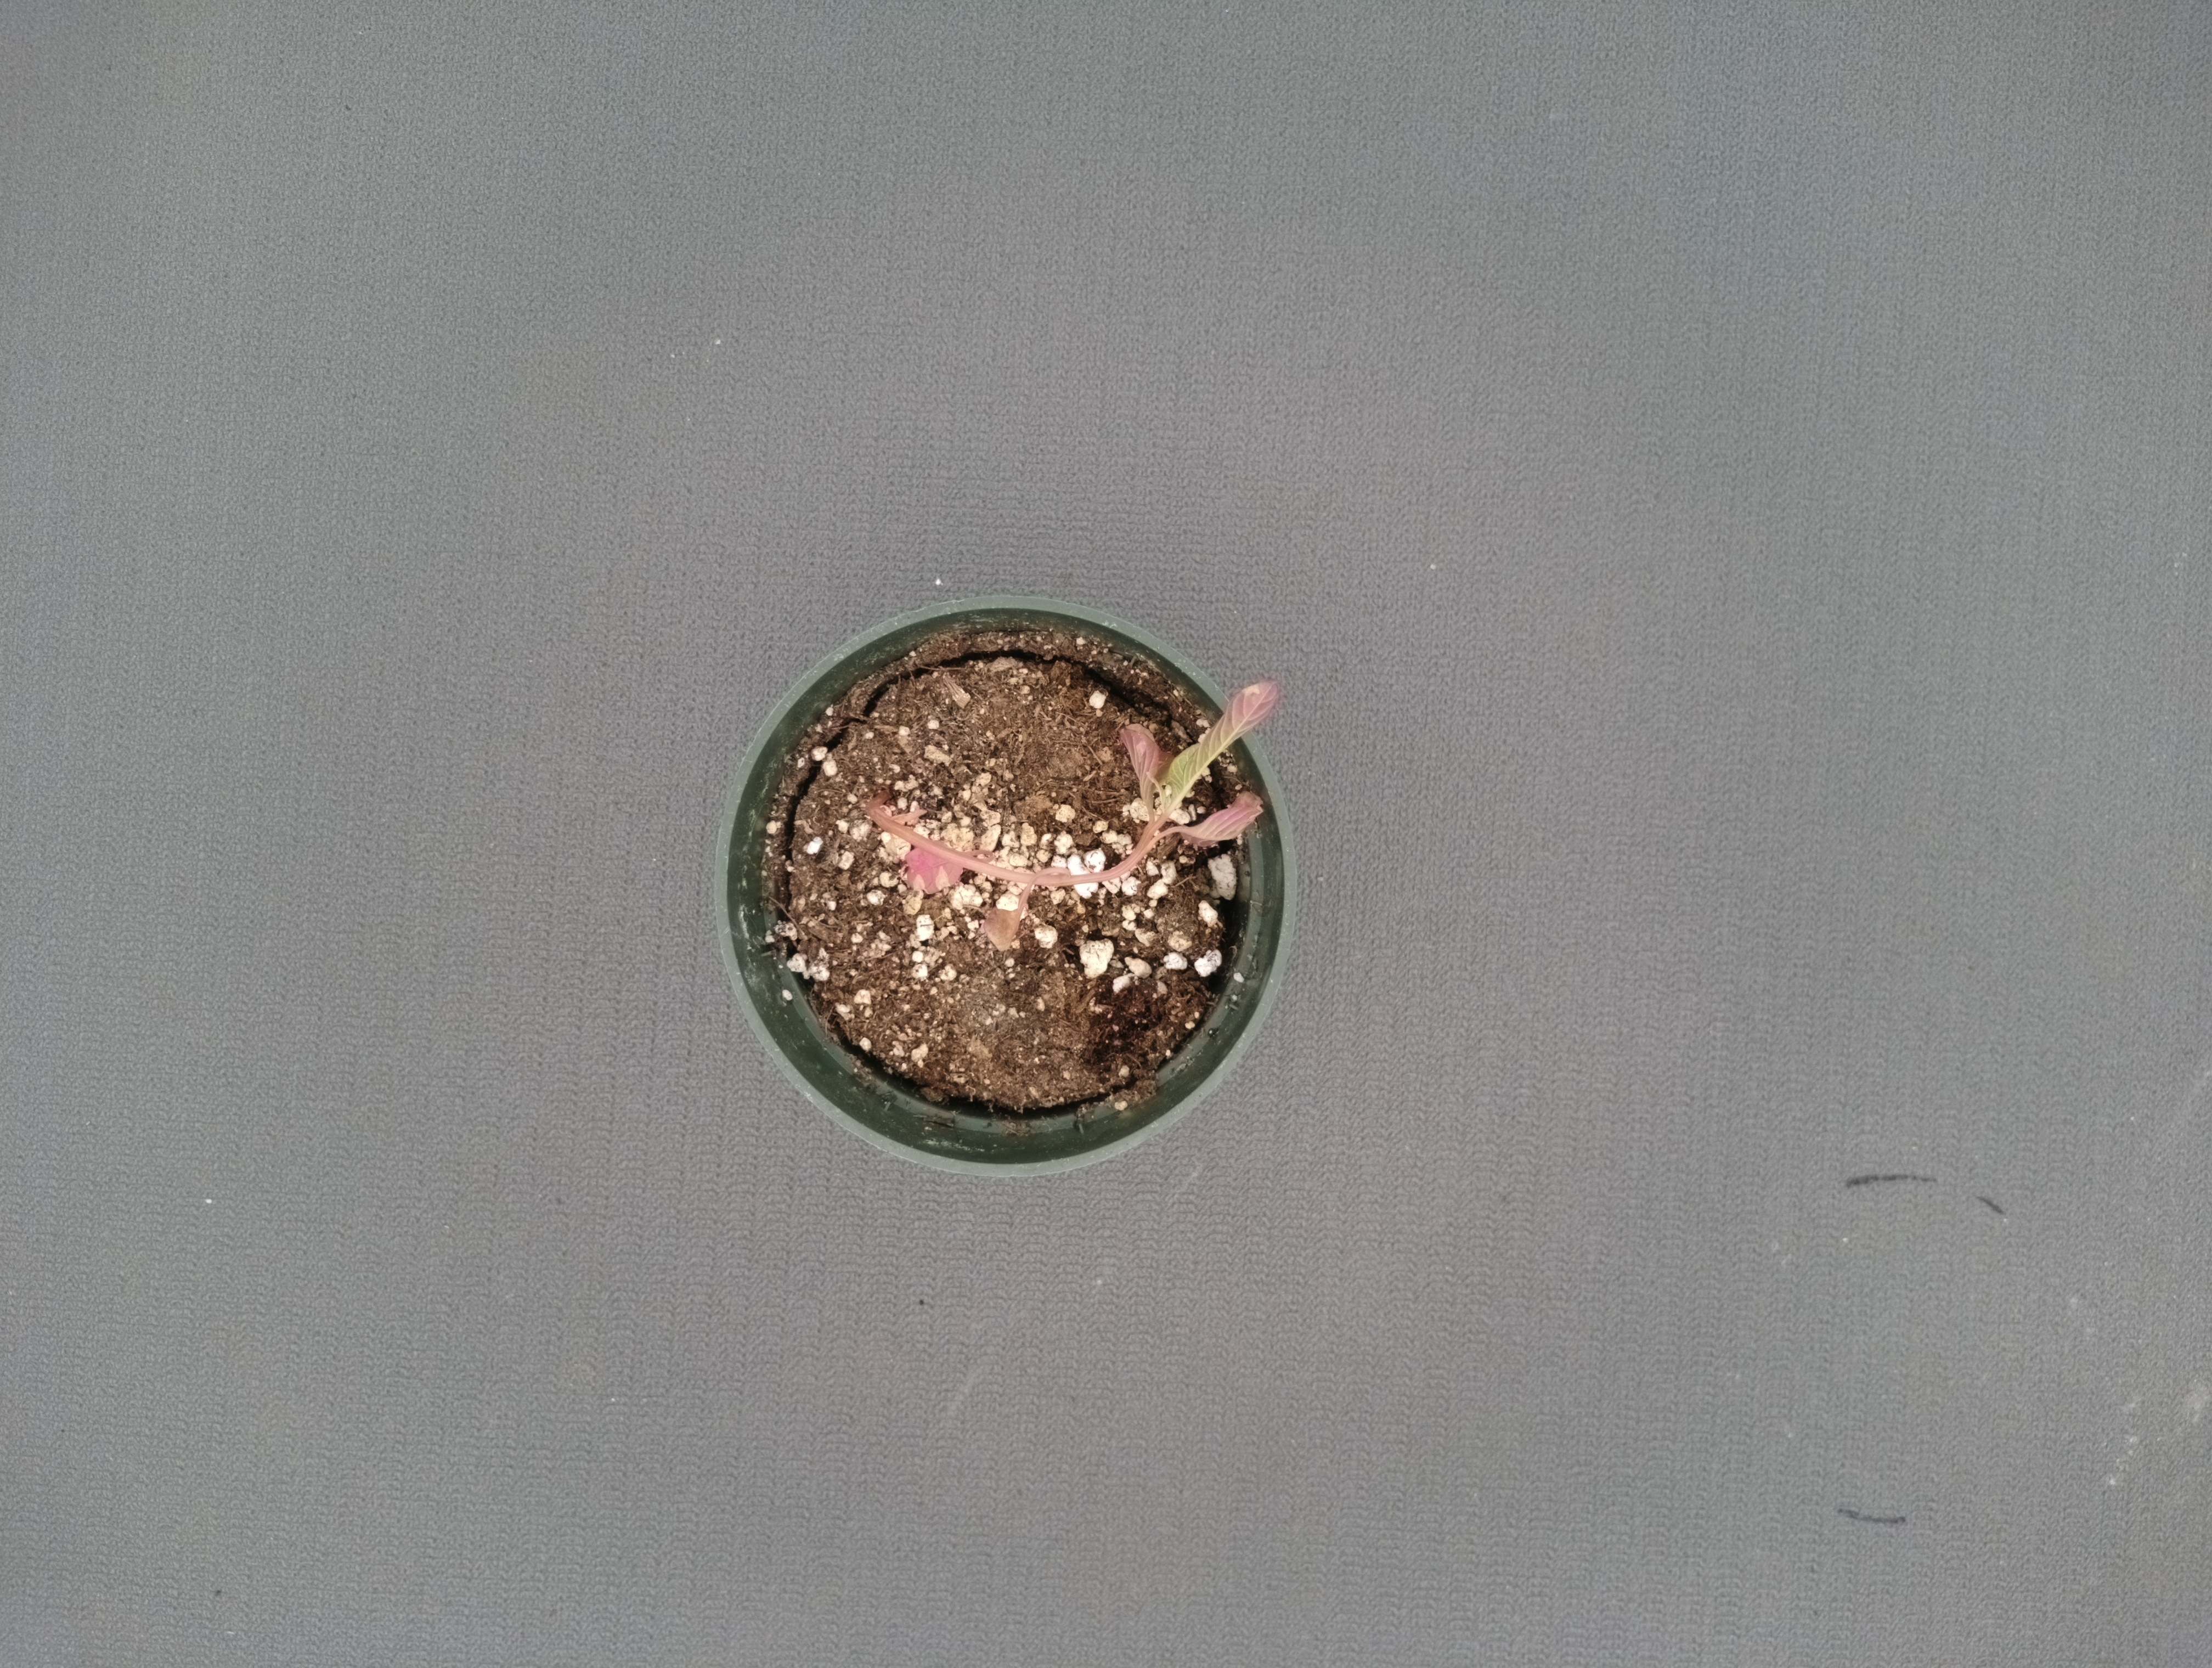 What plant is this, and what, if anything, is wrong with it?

waterhemp, epinasty
